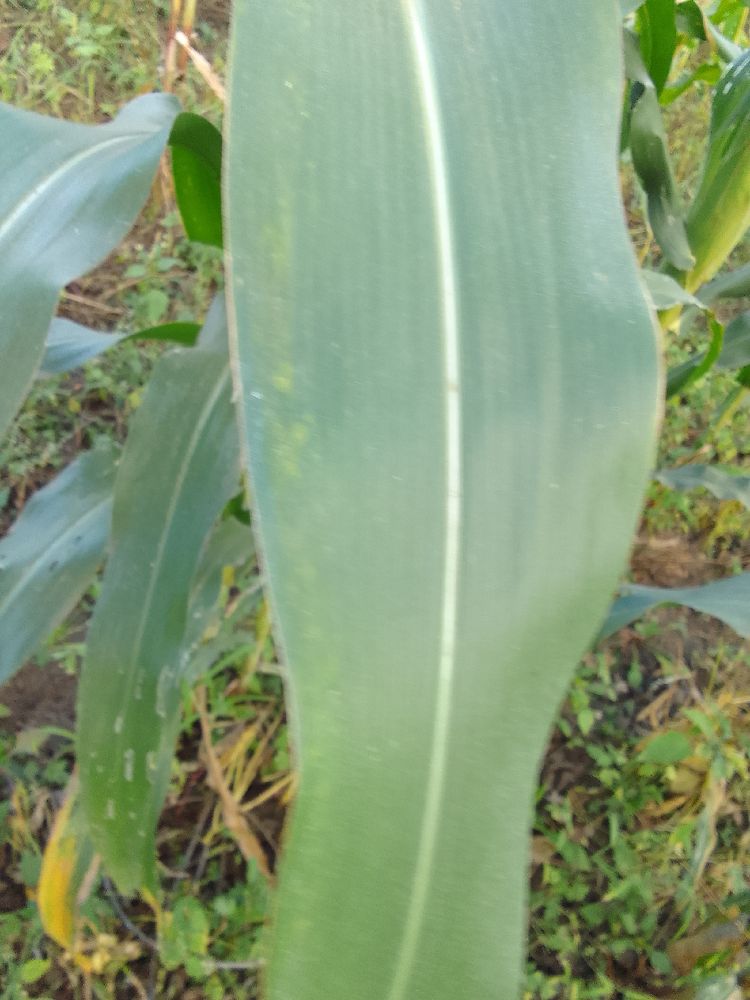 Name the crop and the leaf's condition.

maize, healthy
